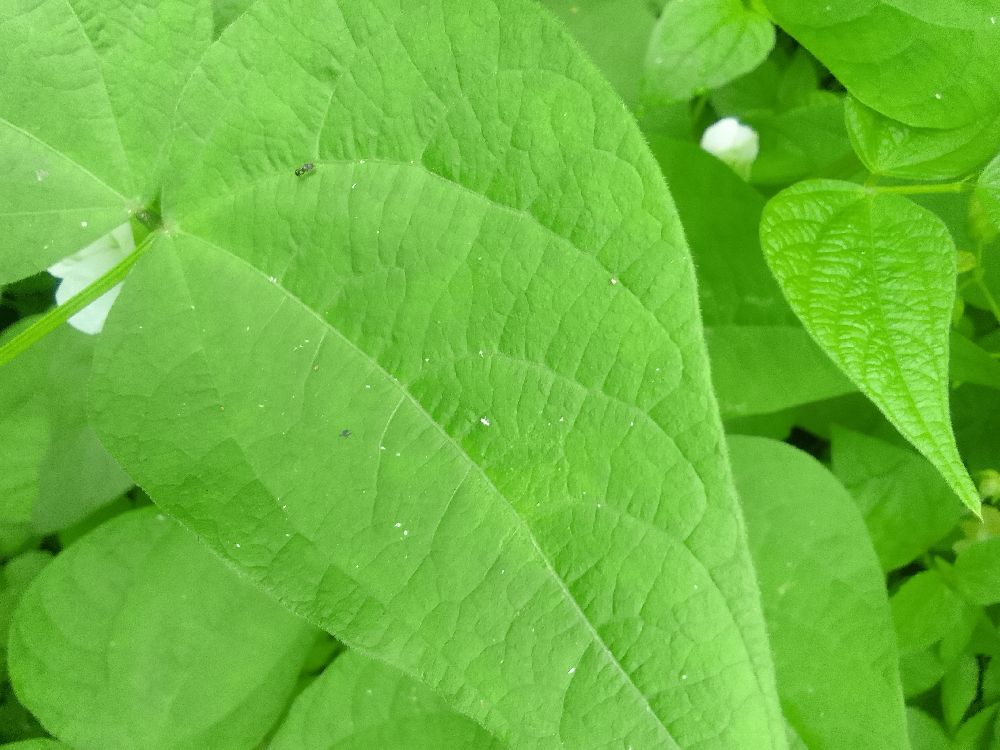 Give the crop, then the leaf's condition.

common bean, healthy
